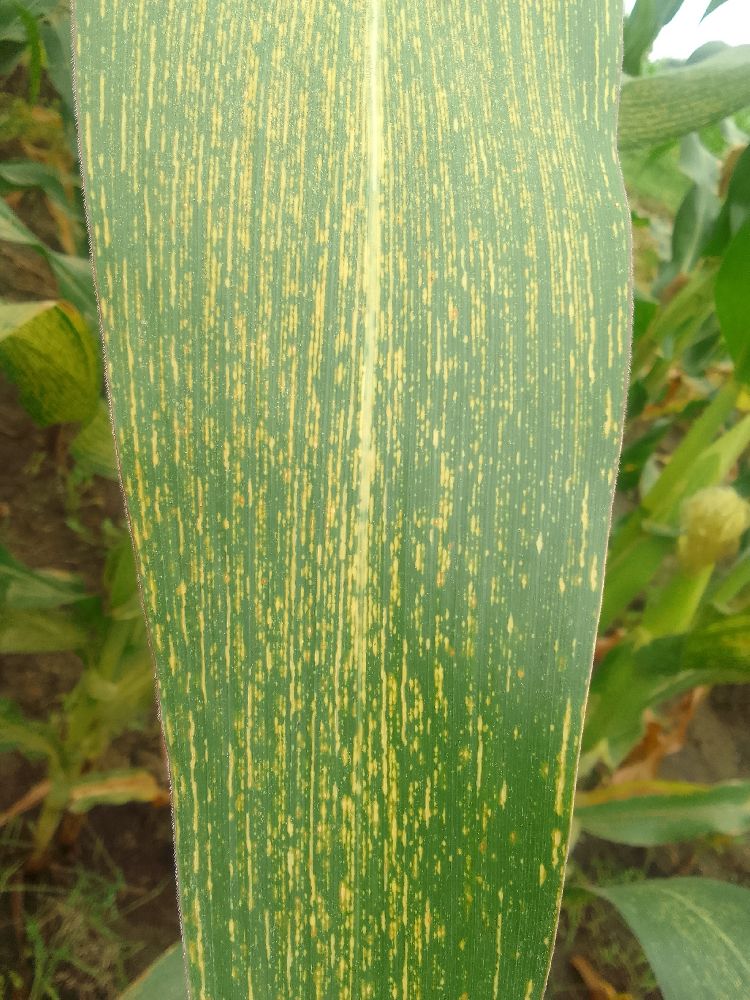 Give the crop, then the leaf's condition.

maize, maize streak virus
